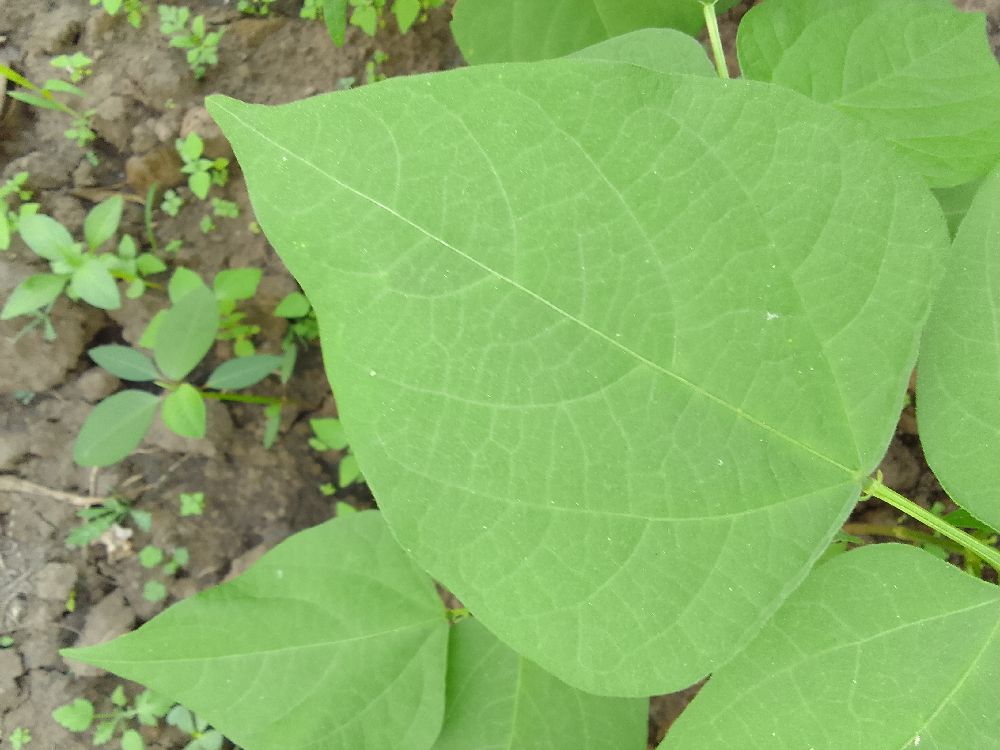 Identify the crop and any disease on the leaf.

common bean, healthy
